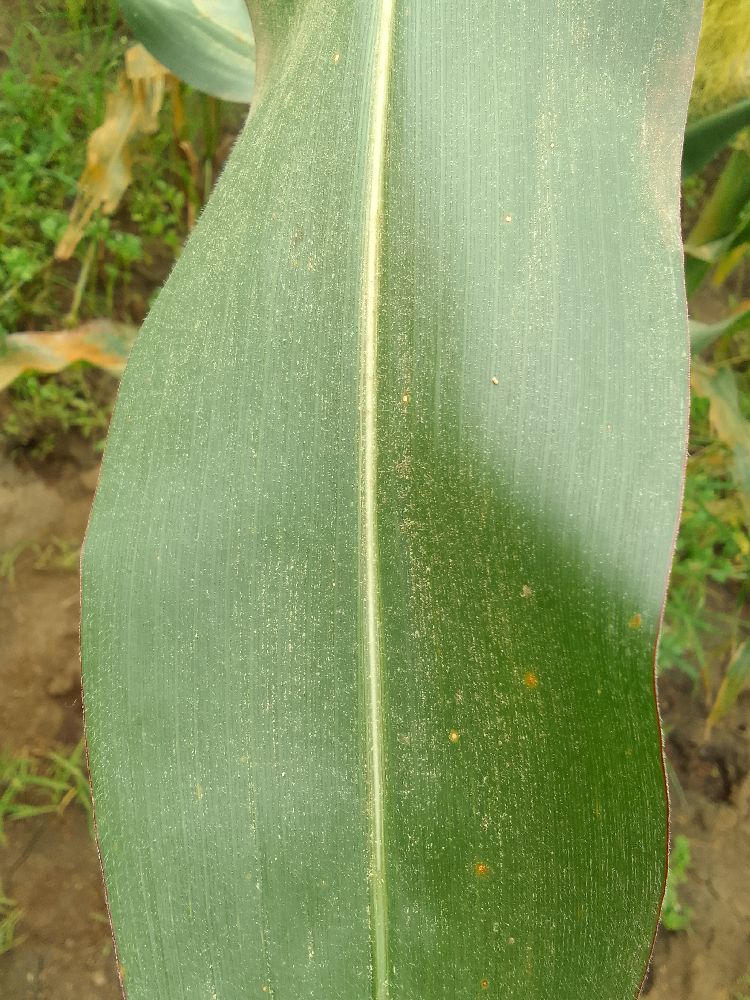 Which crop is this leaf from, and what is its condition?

maize, healthy
